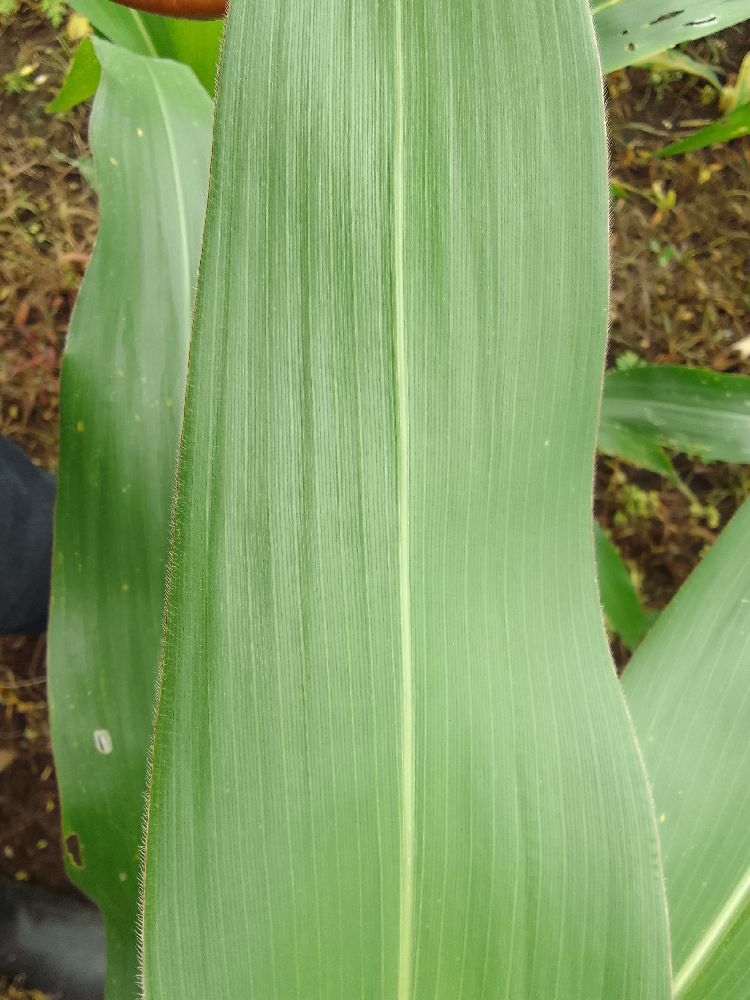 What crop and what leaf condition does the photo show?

maize, healthy
